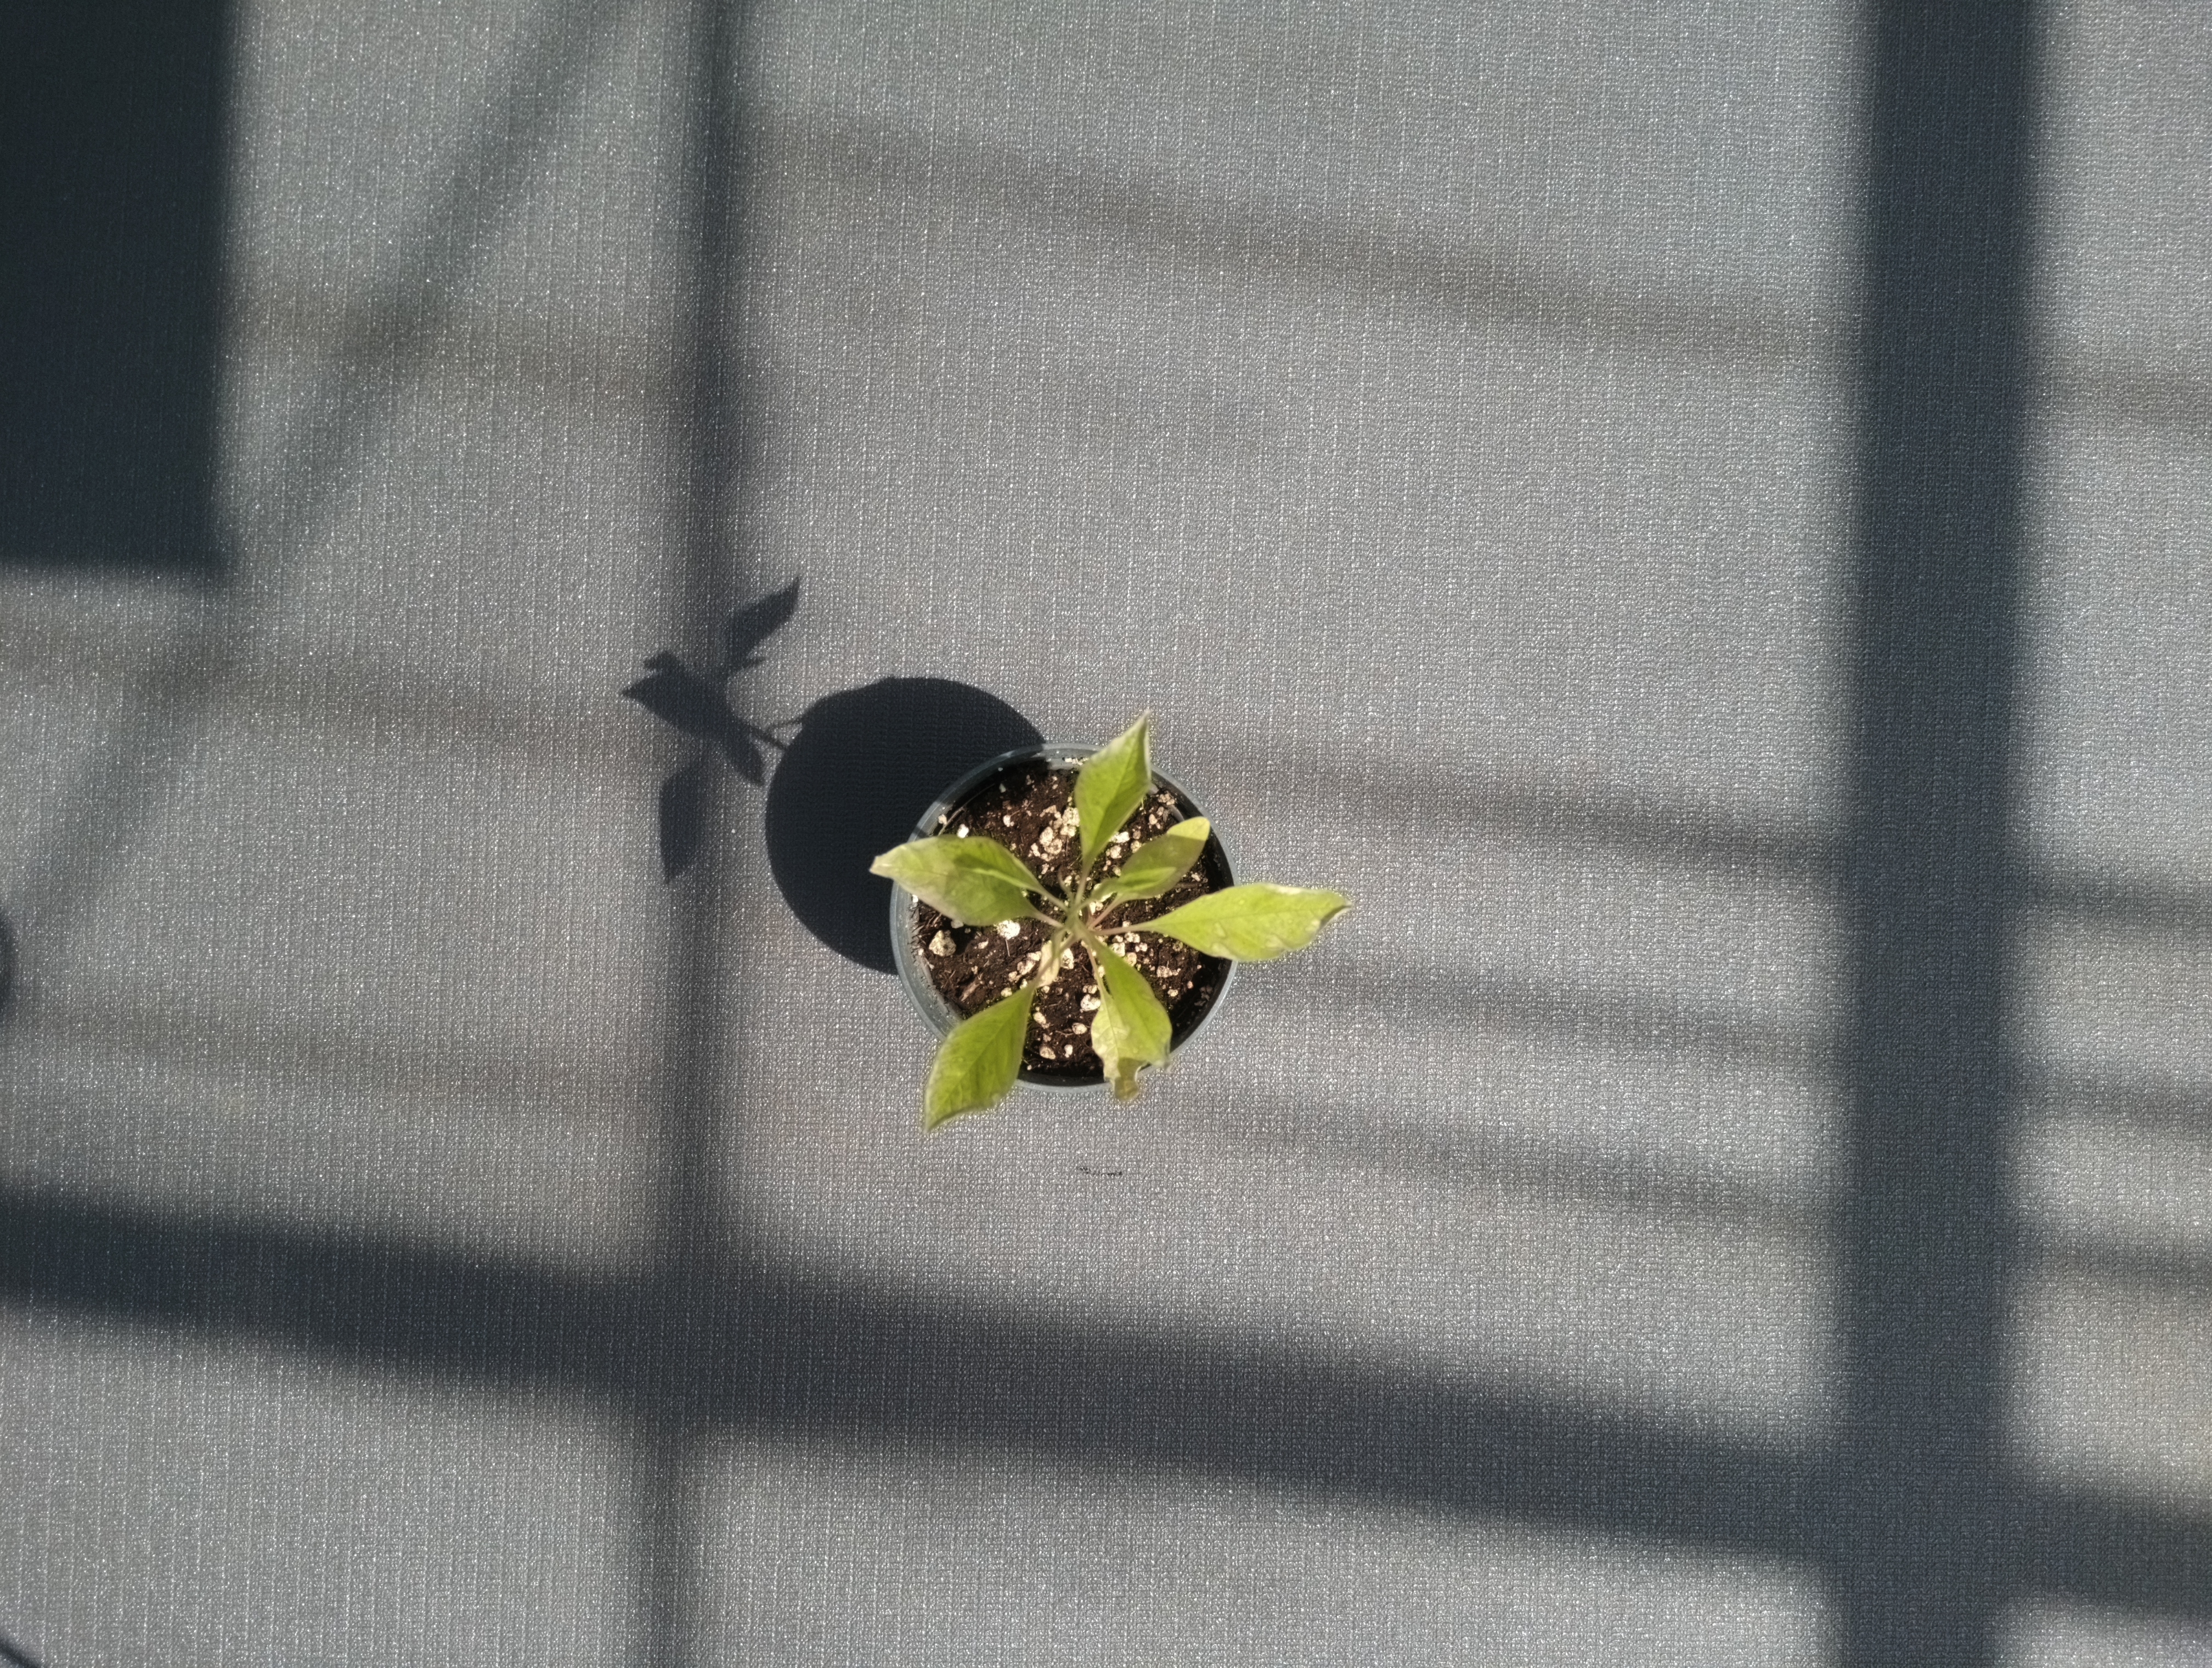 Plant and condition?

waterhemp, chlorosis only
